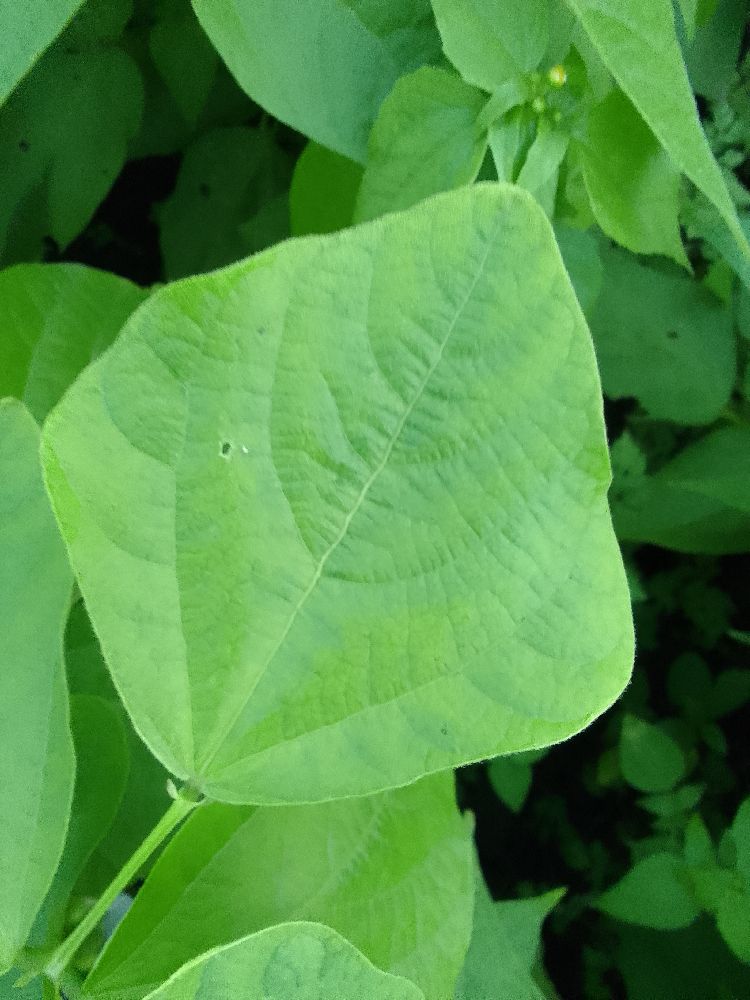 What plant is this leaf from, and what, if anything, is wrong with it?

common bean, healthy
